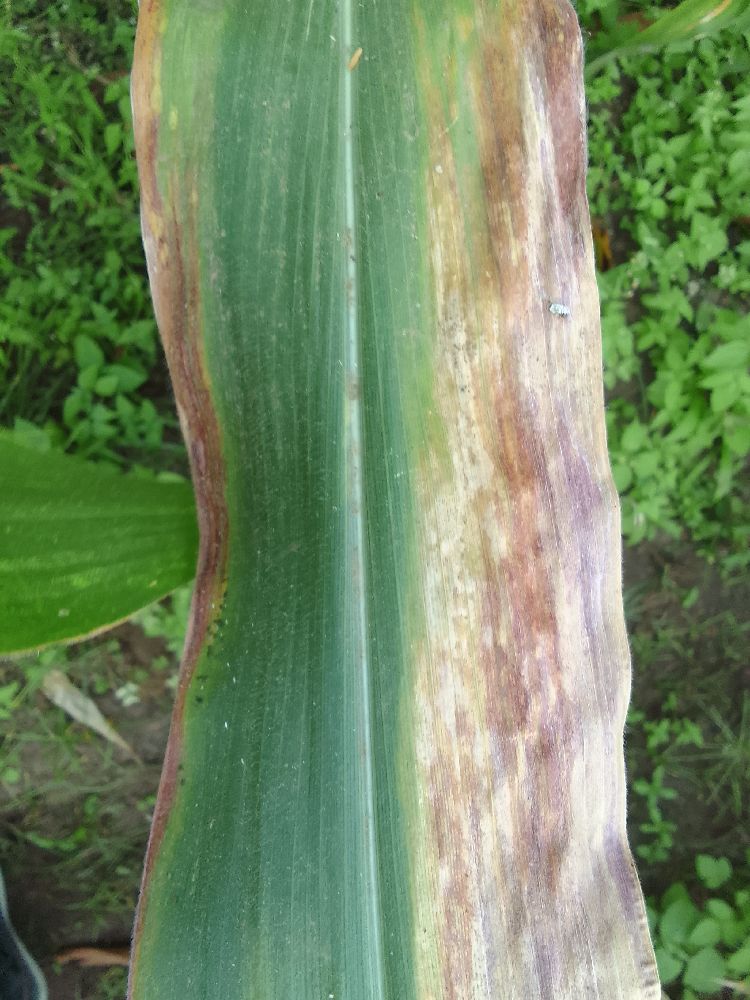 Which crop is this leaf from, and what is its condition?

maize, maize lethal necrosis
